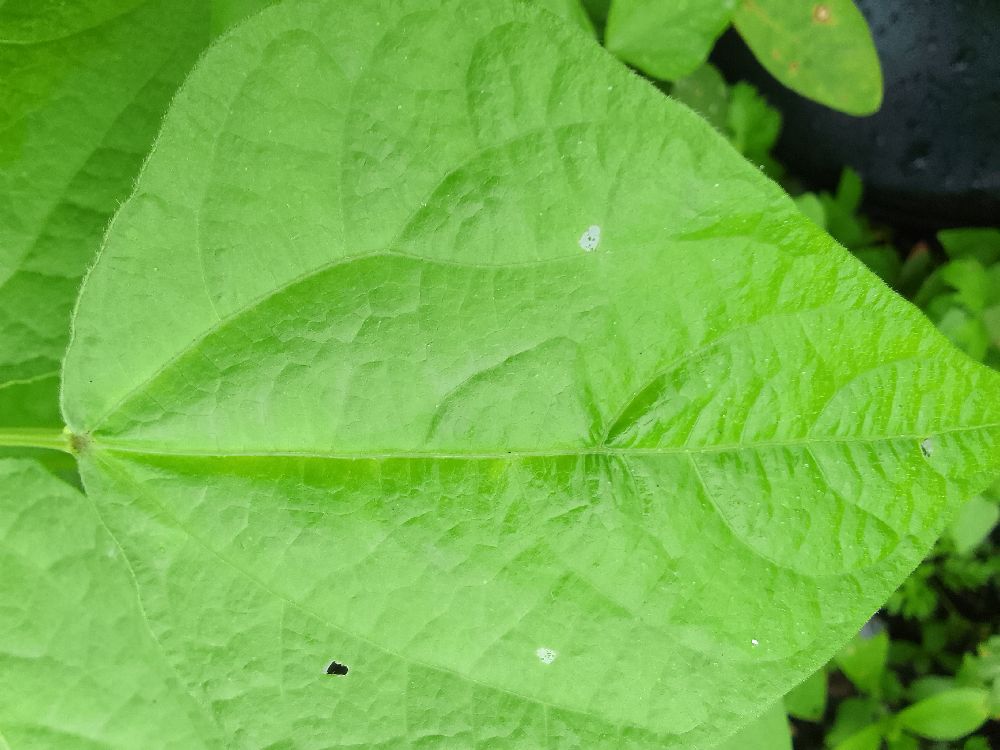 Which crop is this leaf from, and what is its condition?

common bean, healthy
